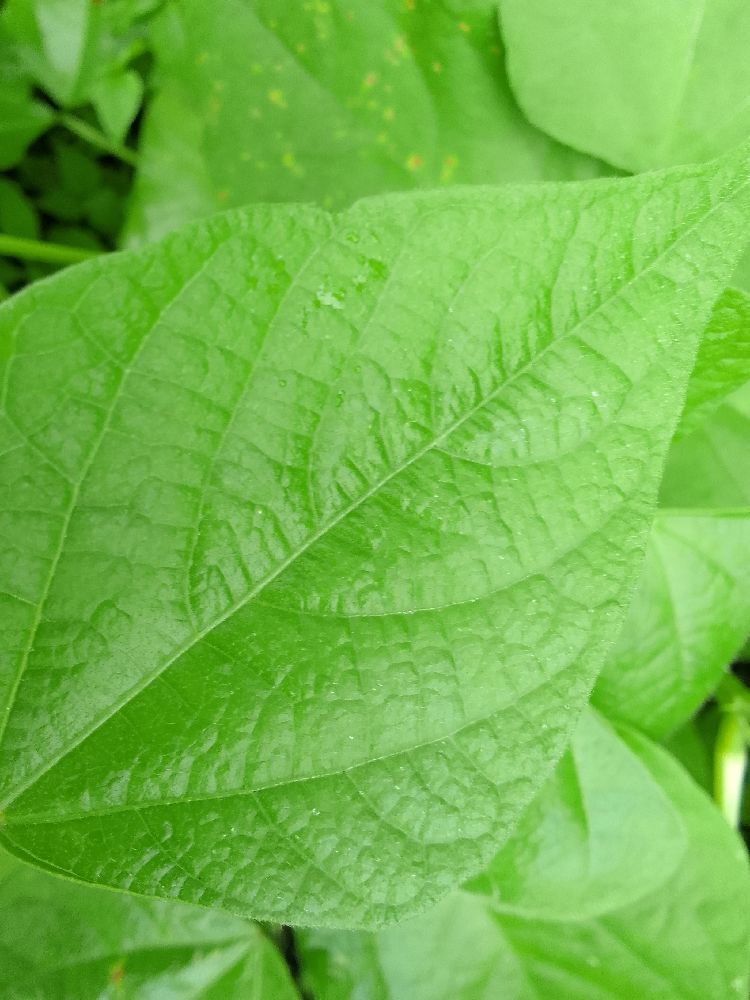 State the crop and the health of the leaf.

common bean, healthy
